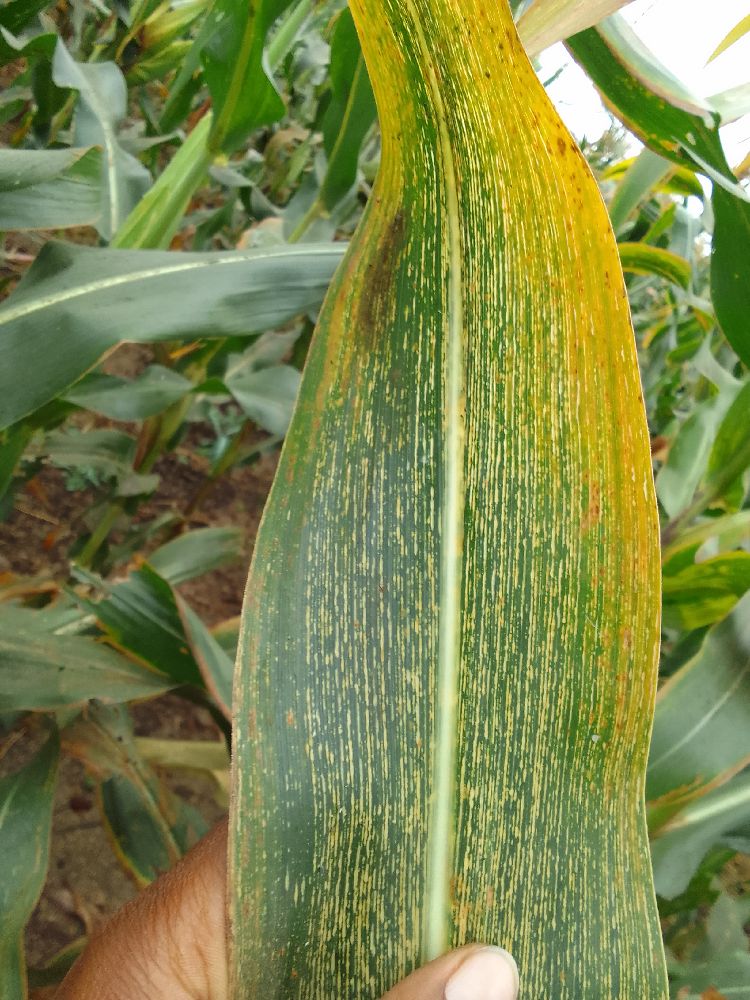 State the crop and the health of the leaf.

maize, maize streak virus
